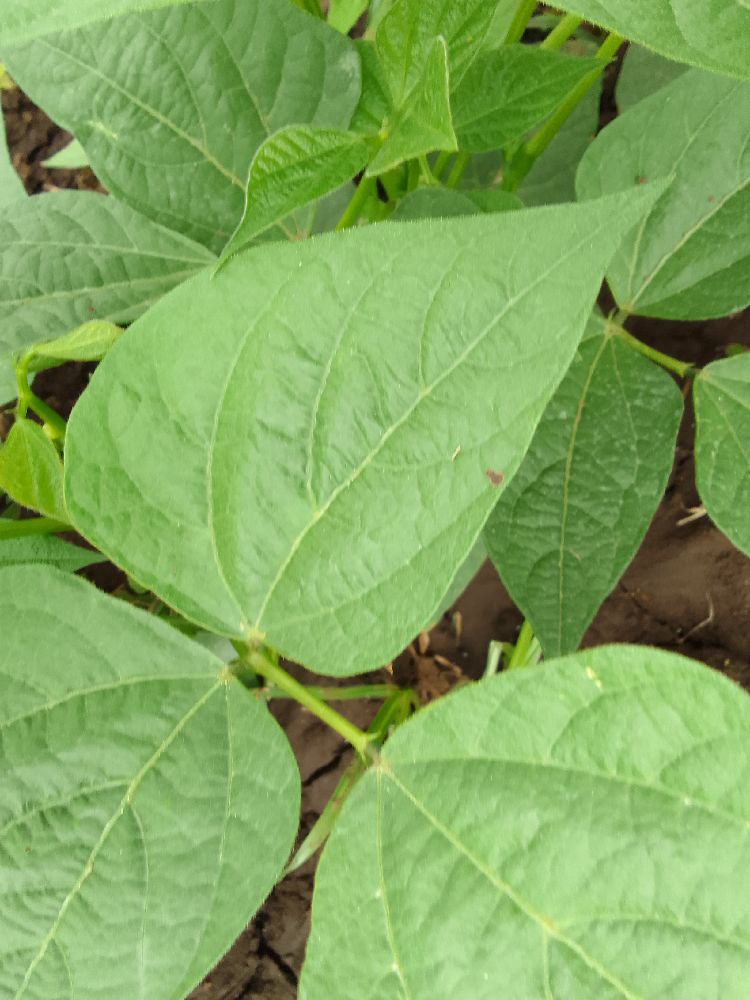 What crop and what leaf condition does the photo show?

common bean, healthy
